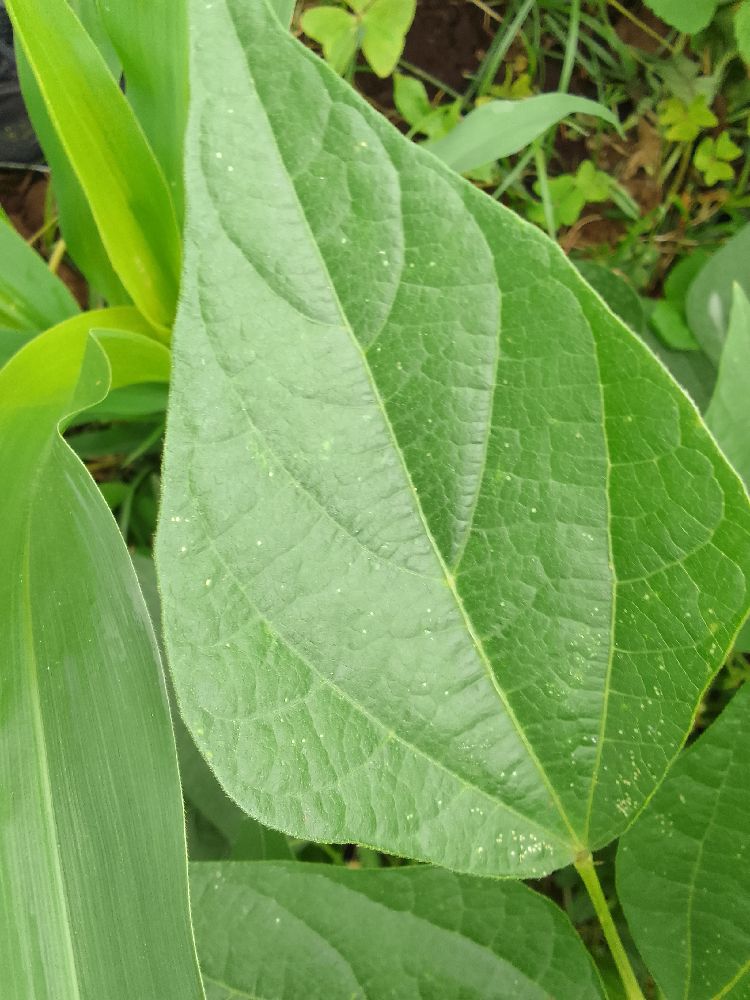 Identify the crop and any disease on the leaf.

common bean, healthy
